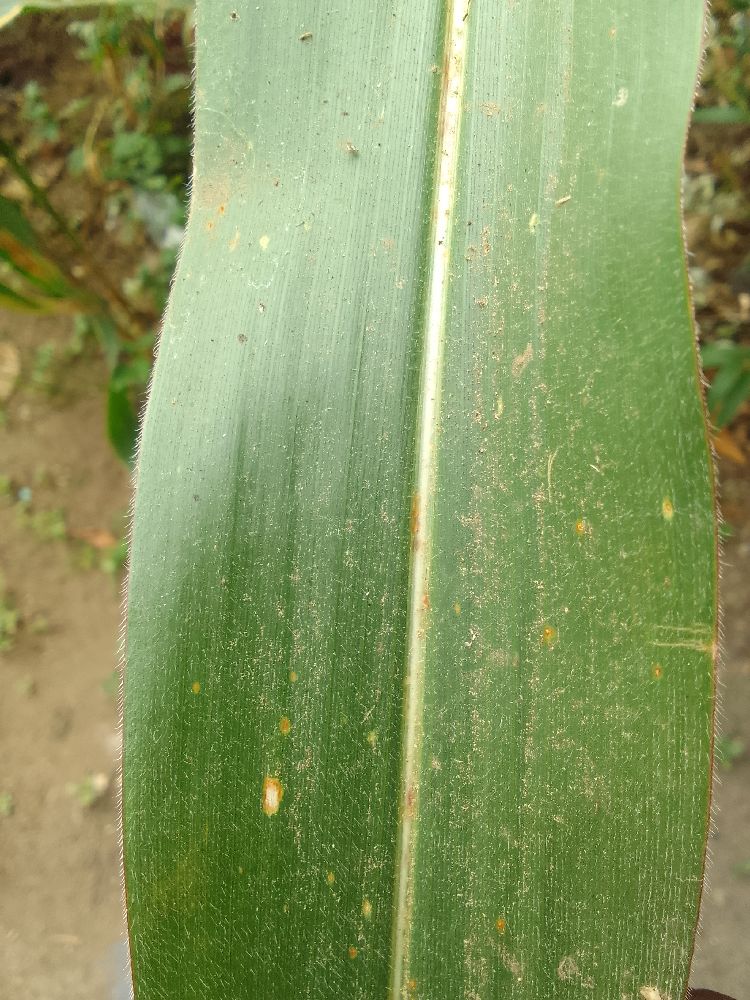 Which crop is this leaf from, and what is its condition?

maize, healthy
